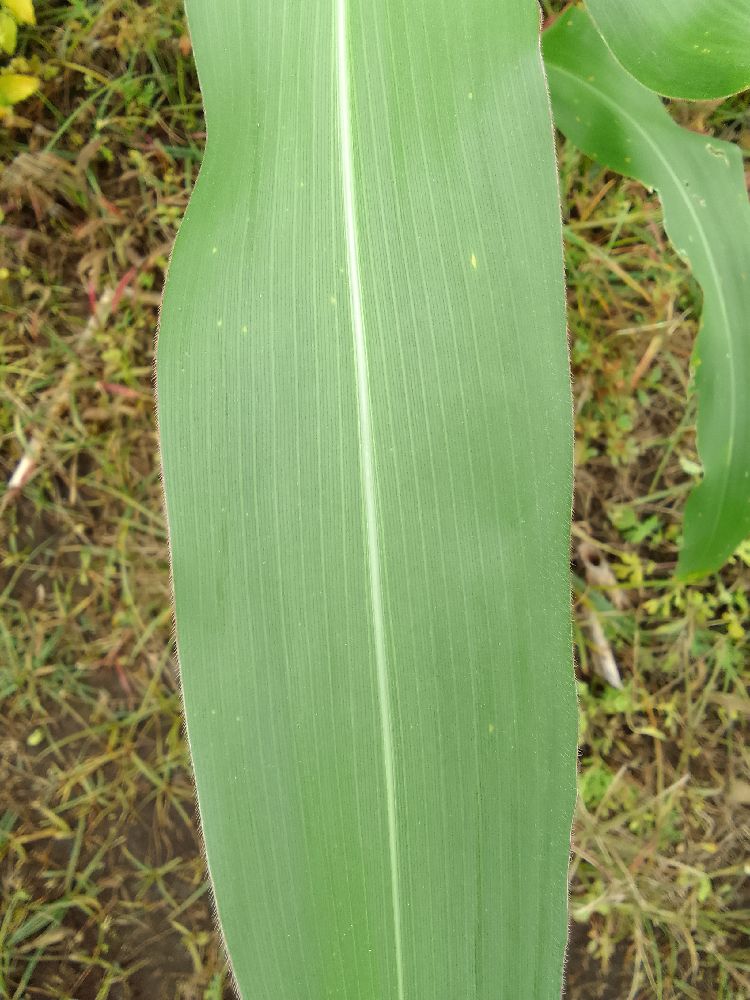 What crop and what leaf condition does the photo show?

maize, healthy
